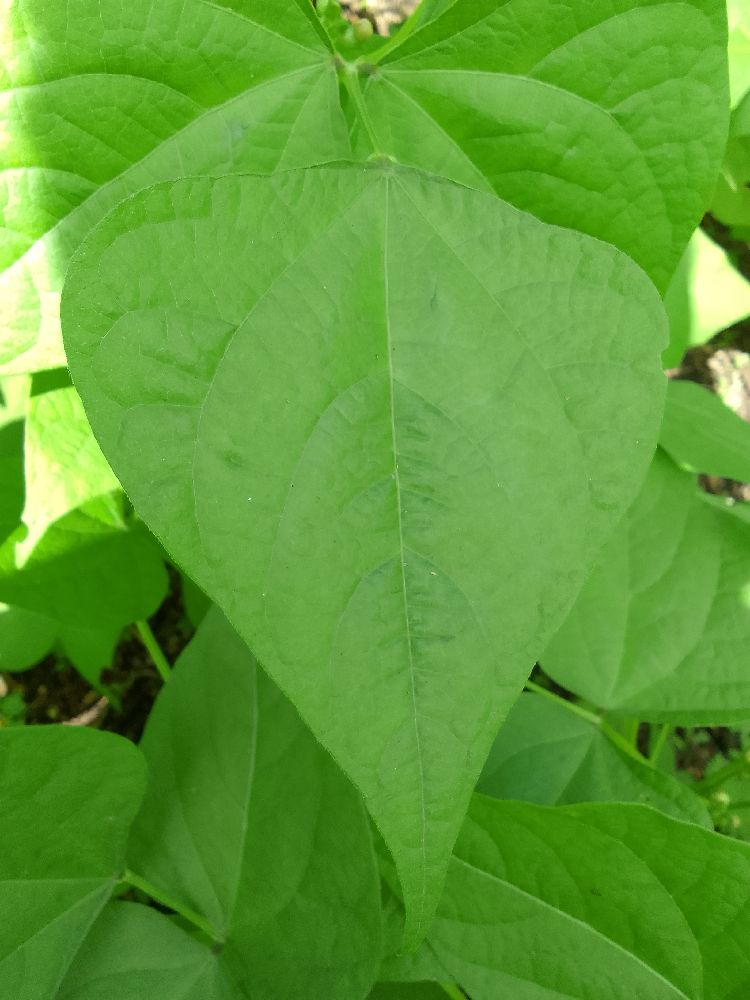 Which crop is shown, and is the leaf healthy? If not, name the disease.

common bean, healthy
